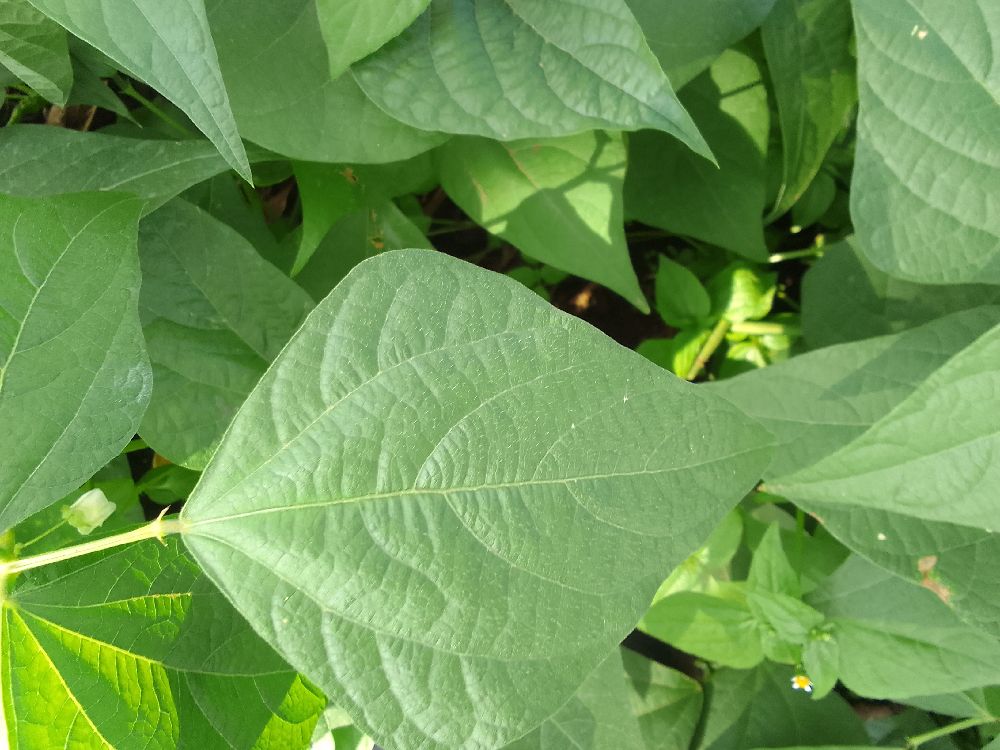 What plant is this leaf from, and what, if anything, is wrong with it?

common bean, healthy
